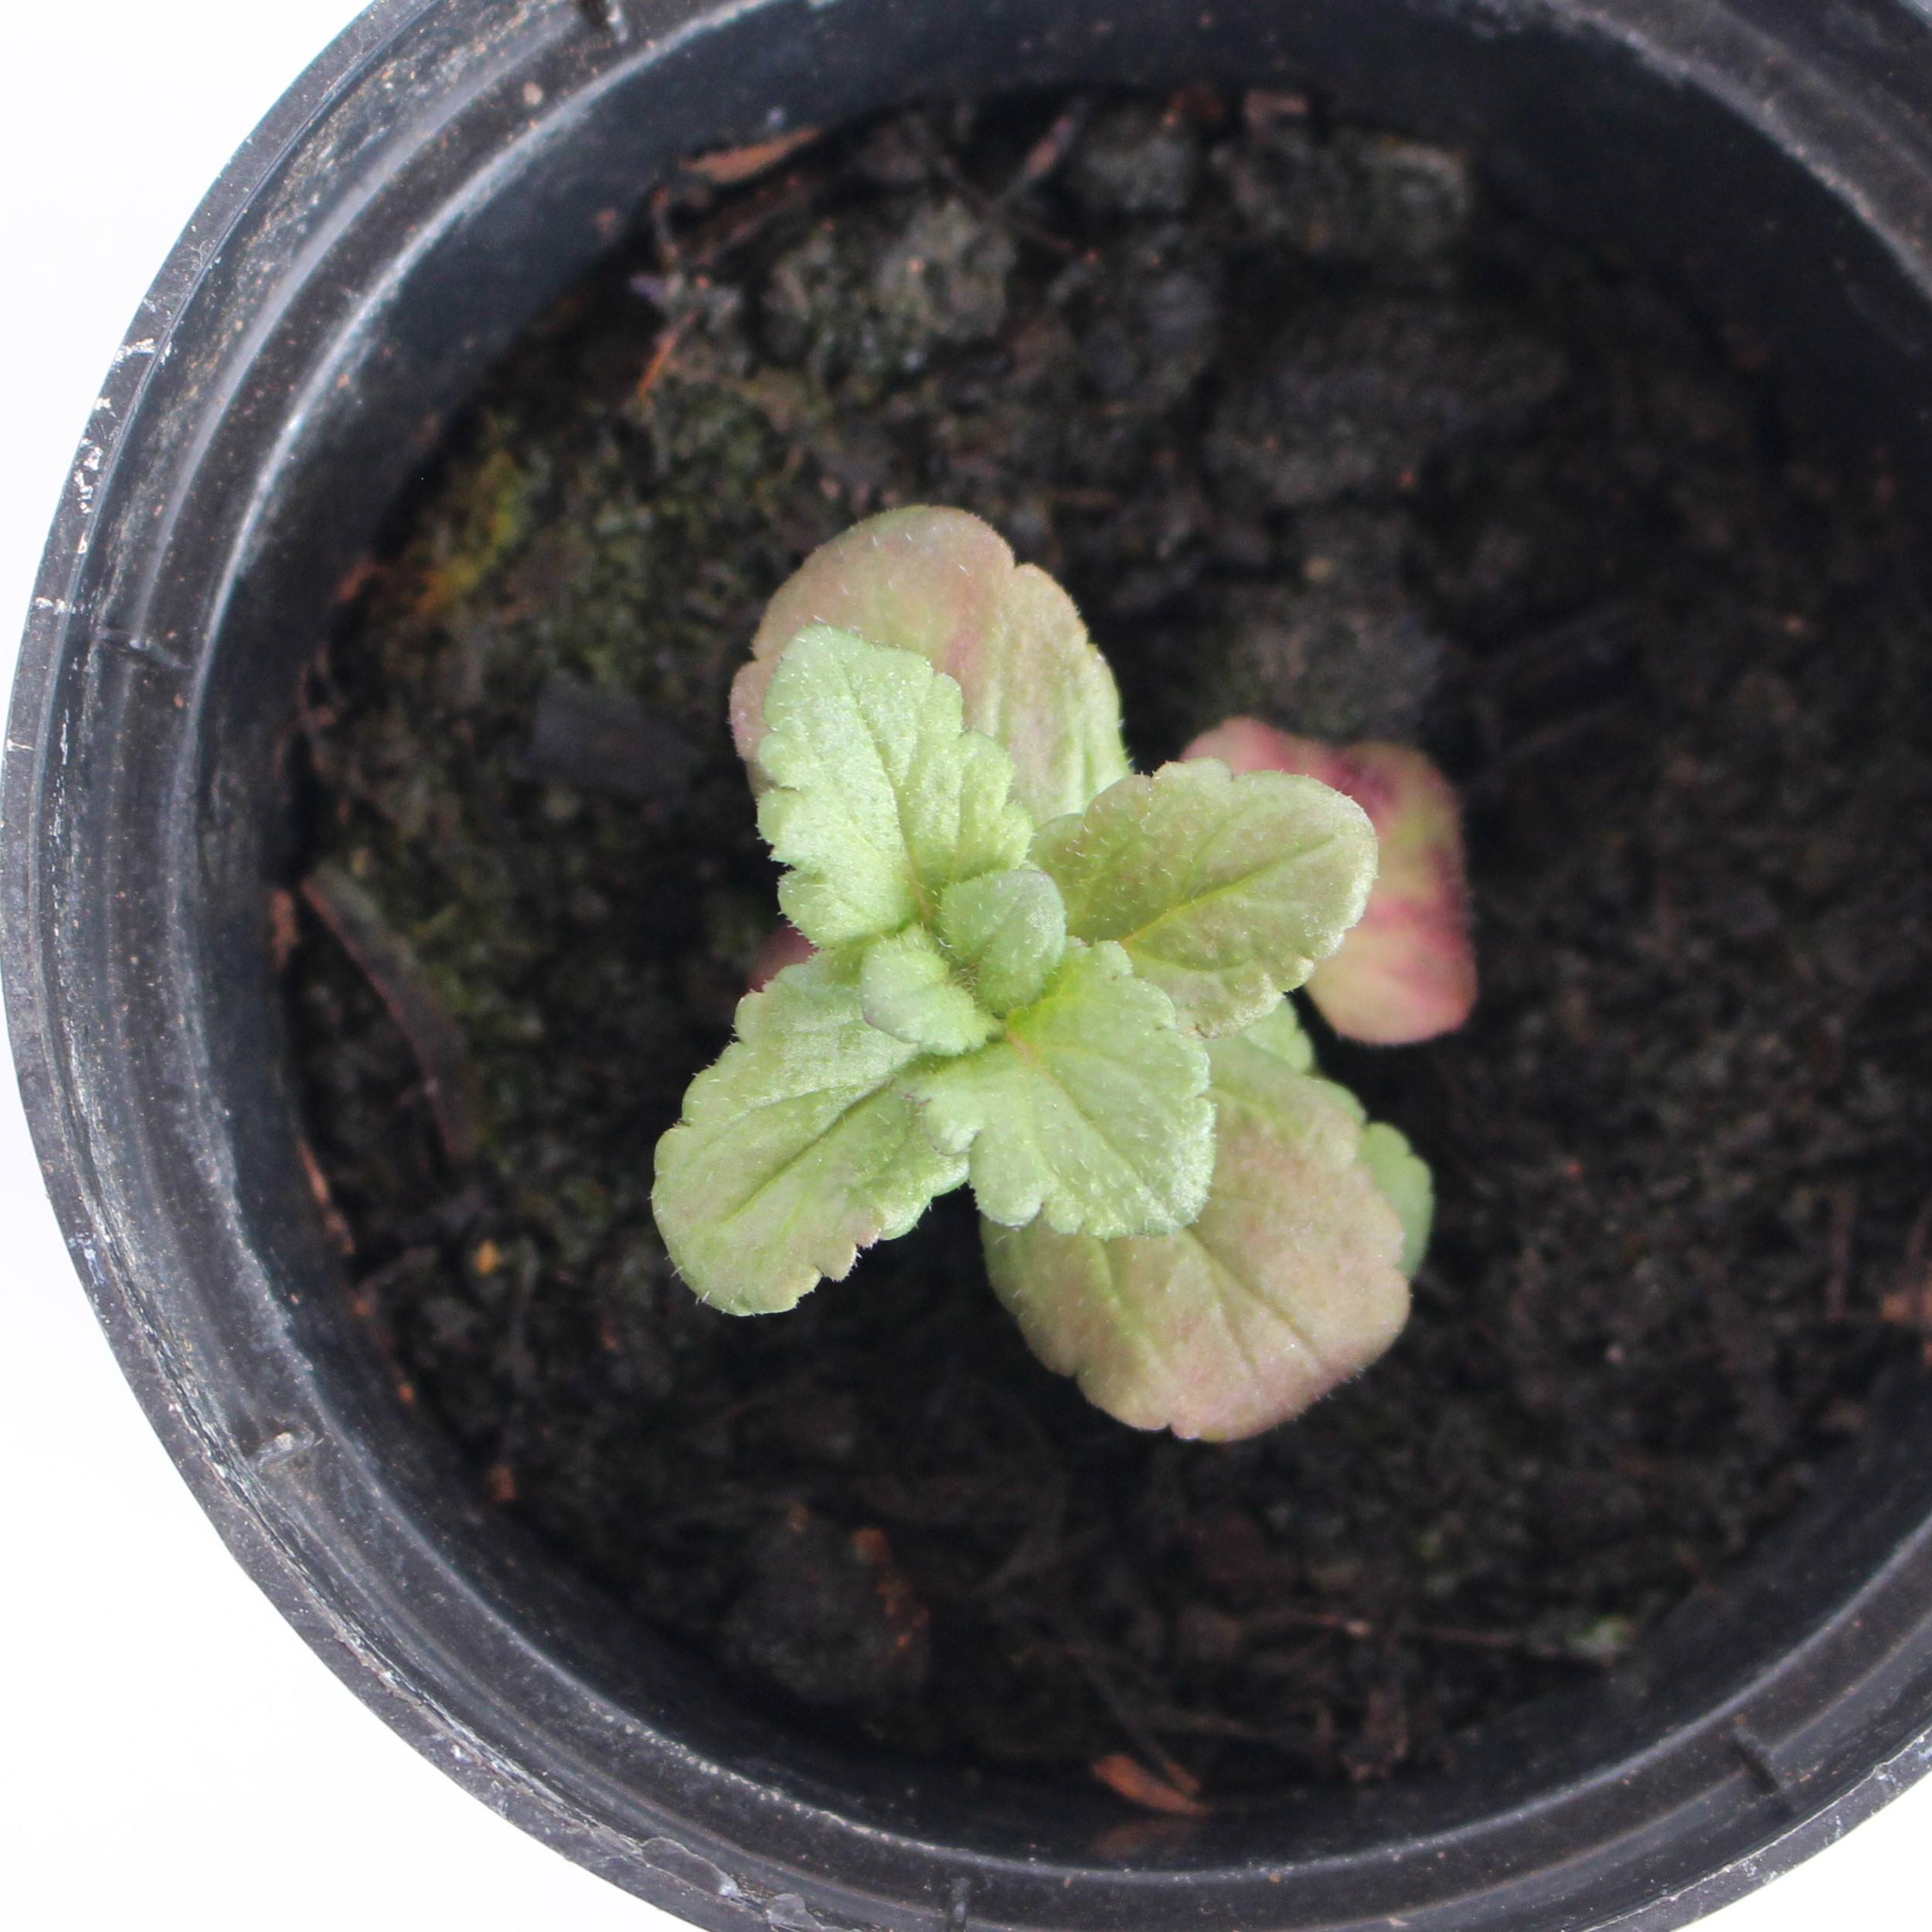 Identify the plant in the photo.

Veronica persica
